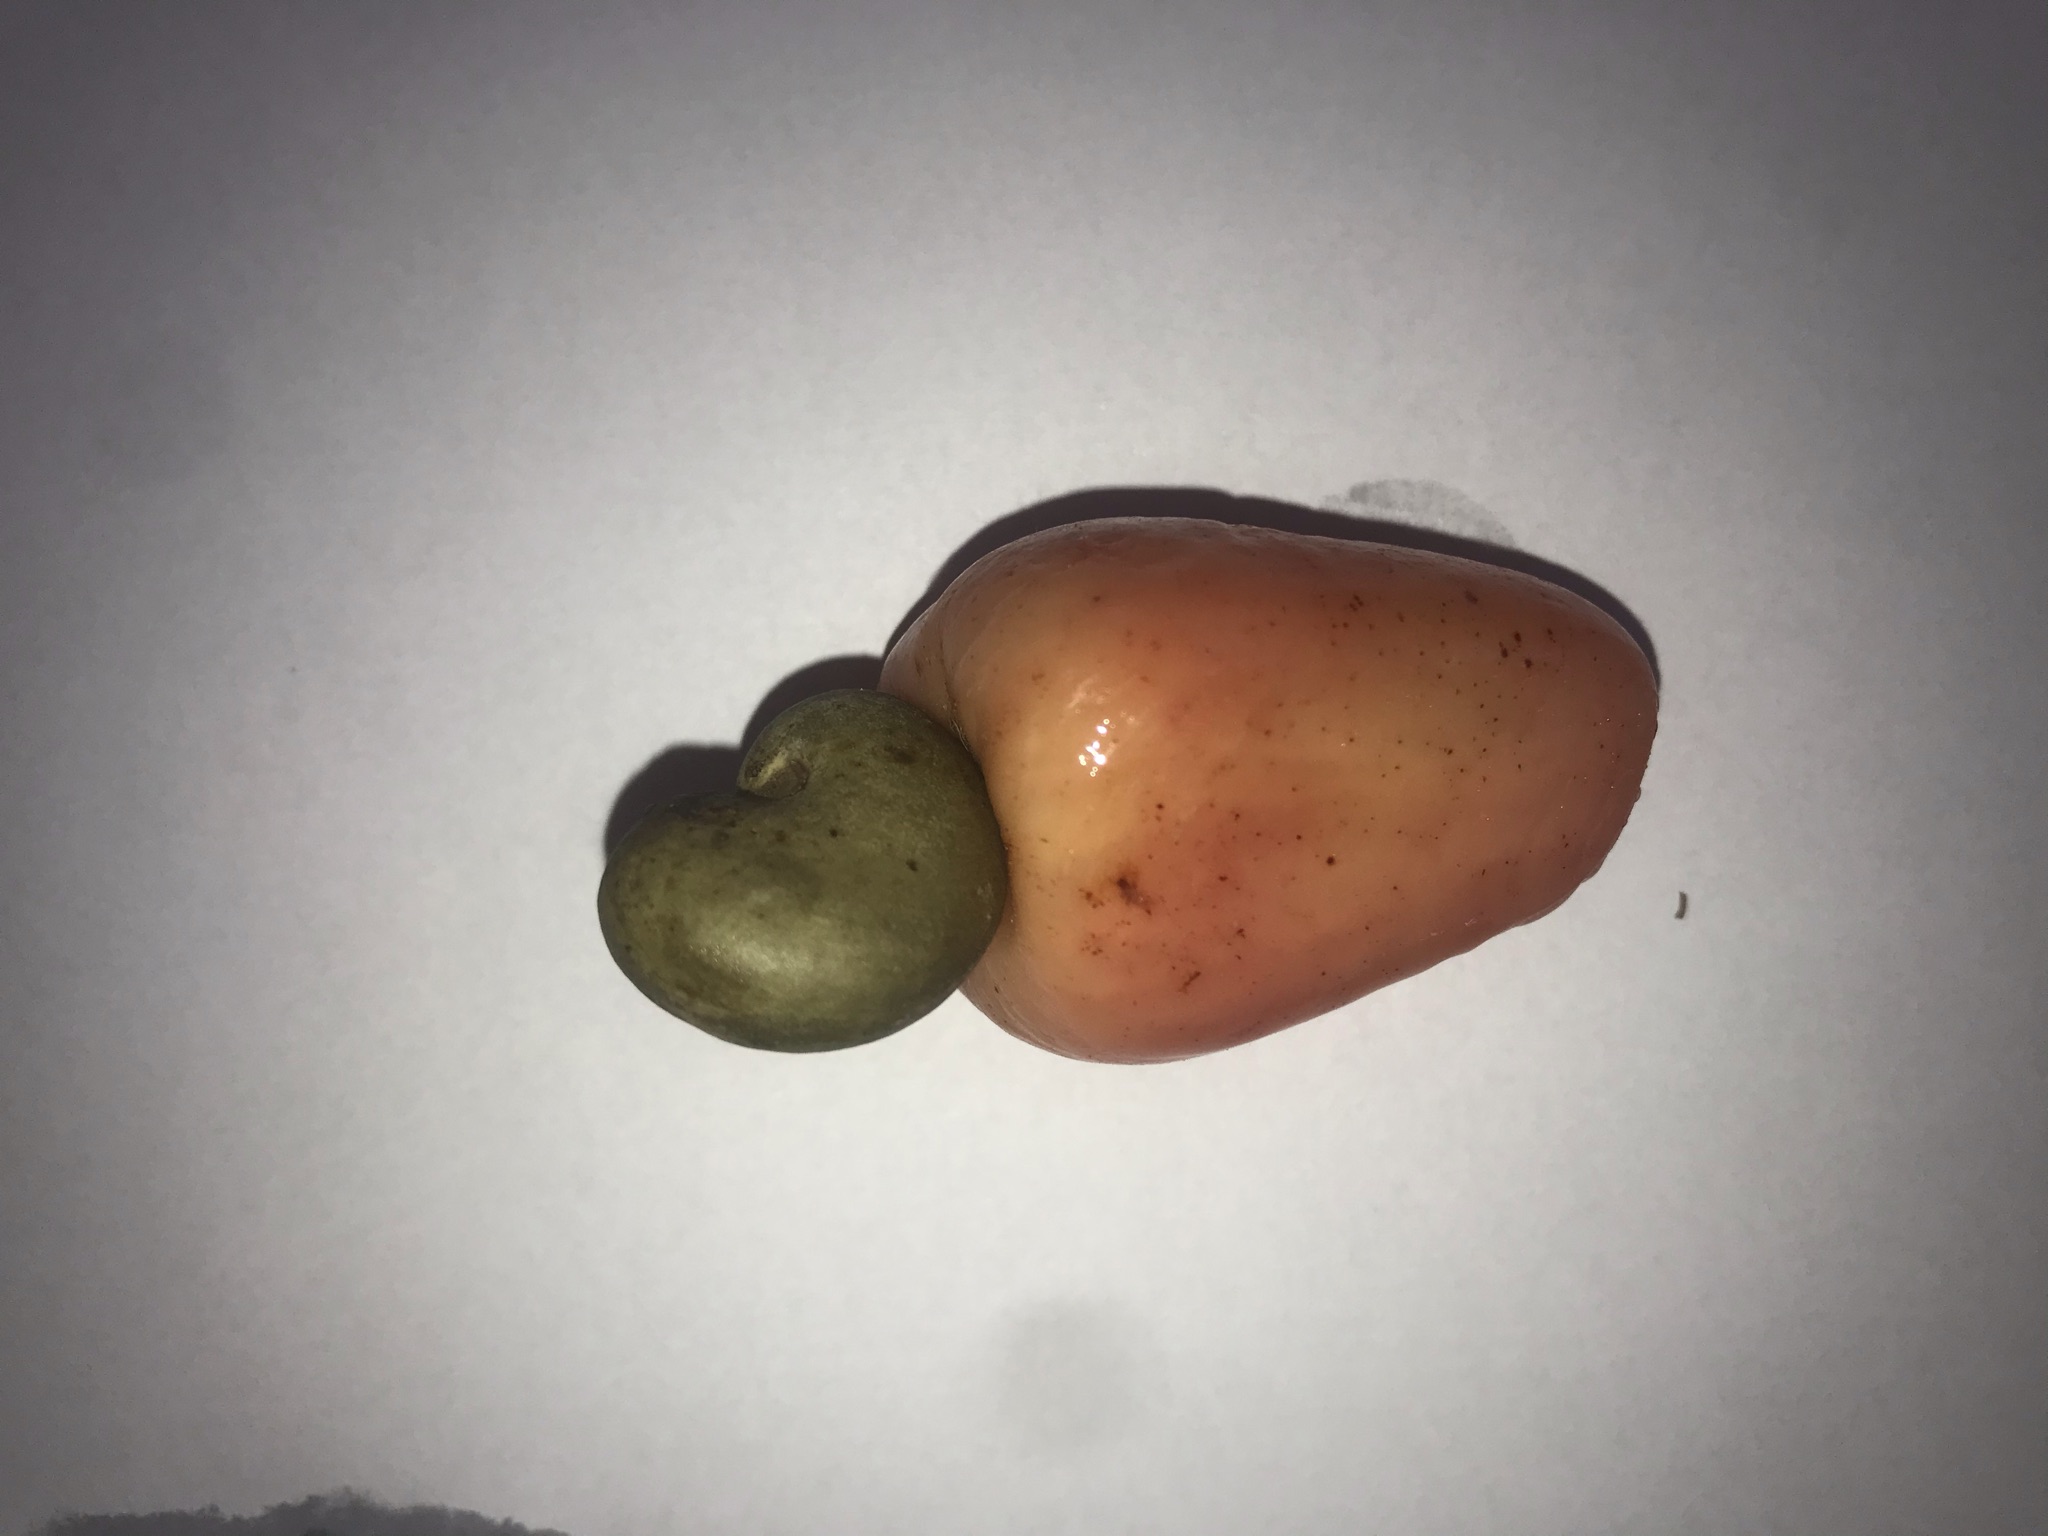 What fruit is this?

caju vermelho
